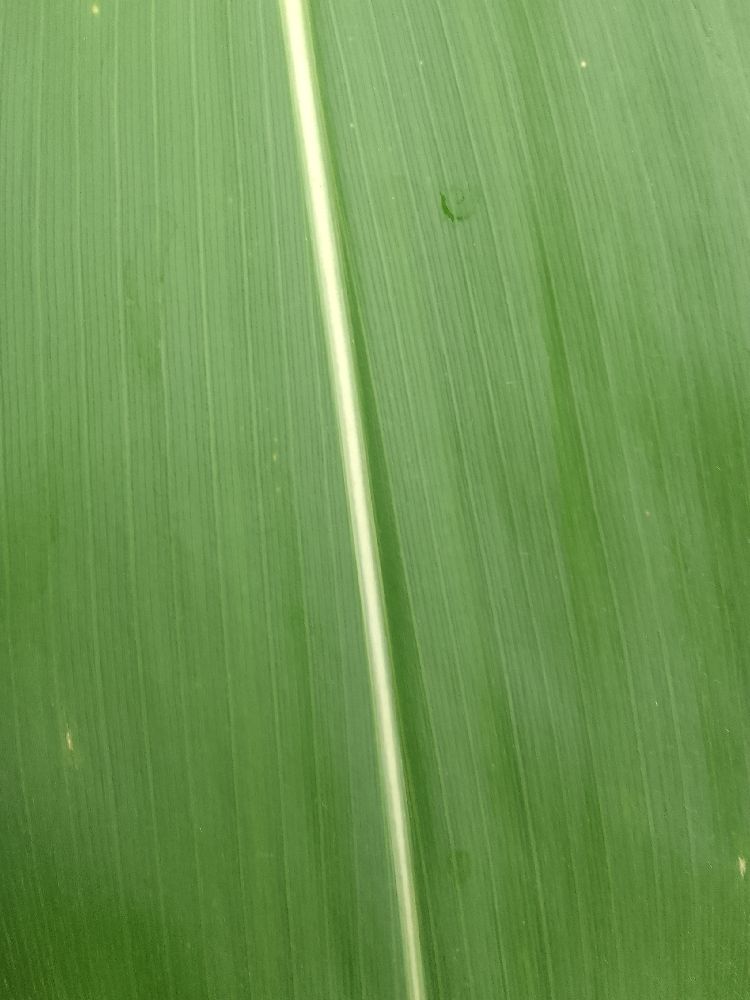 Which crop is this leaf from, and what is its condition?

maize, healthy
